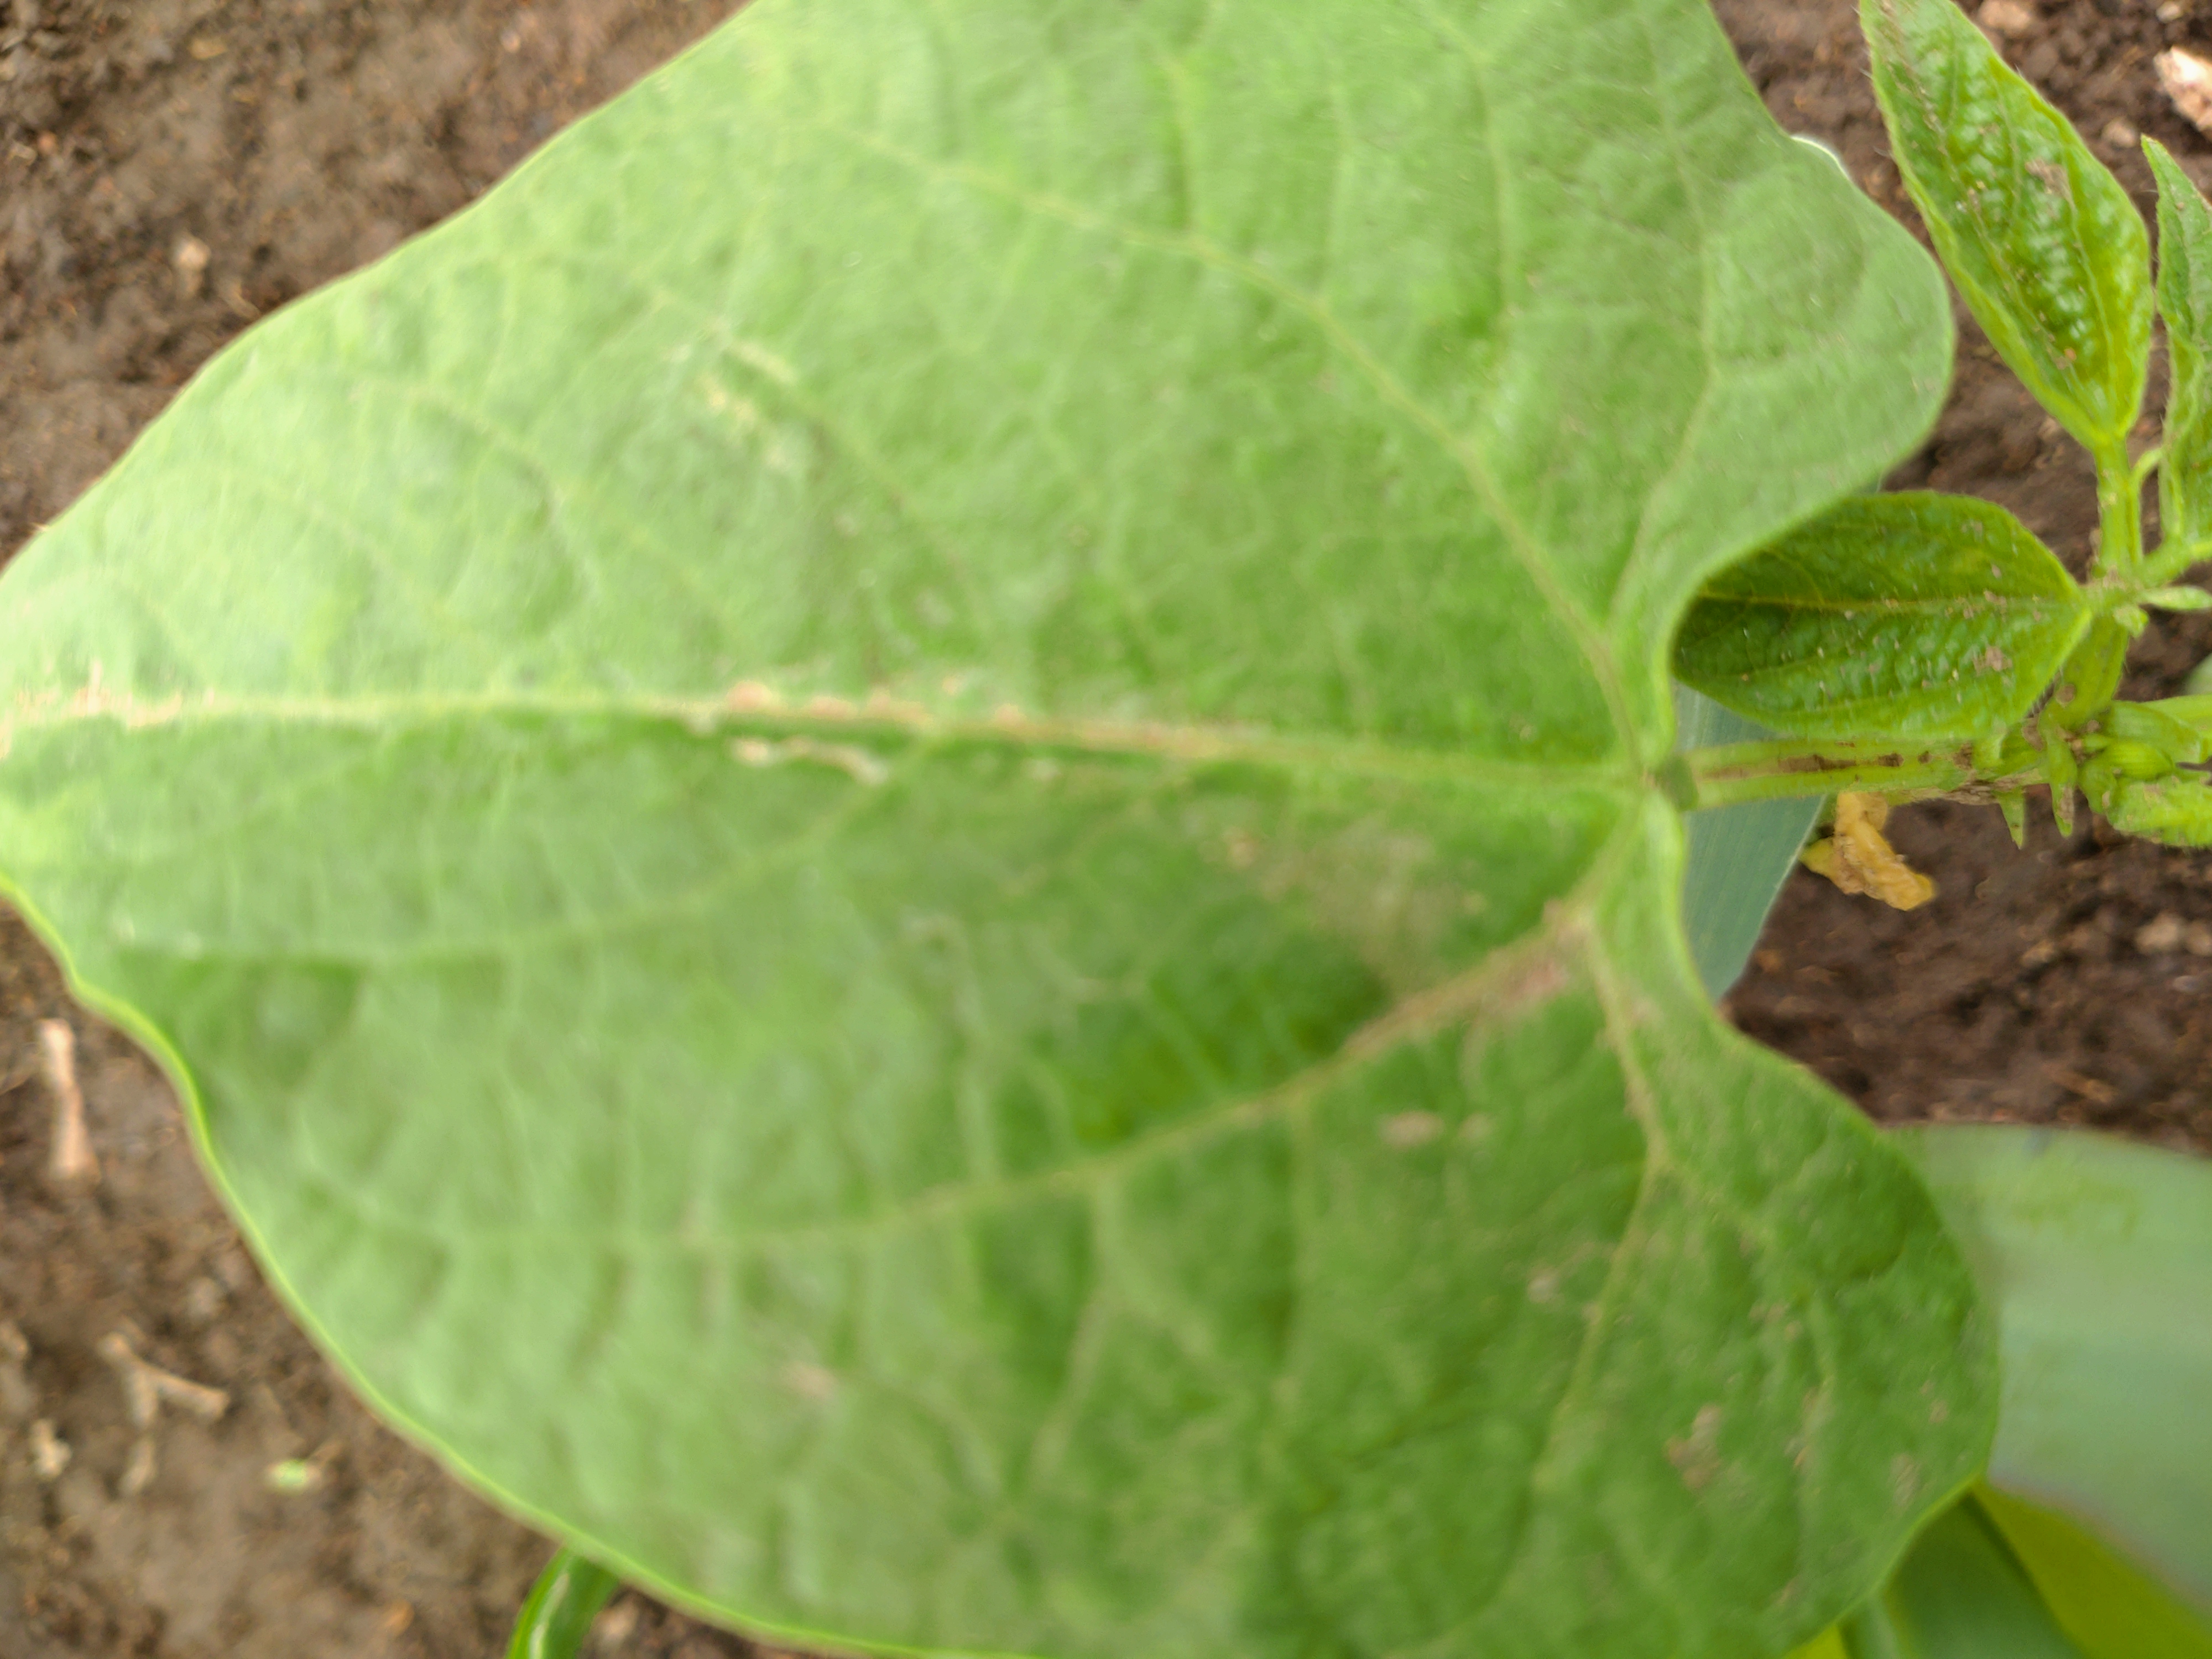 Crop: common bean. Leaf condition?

healthy
